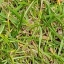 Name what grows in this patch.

grass
